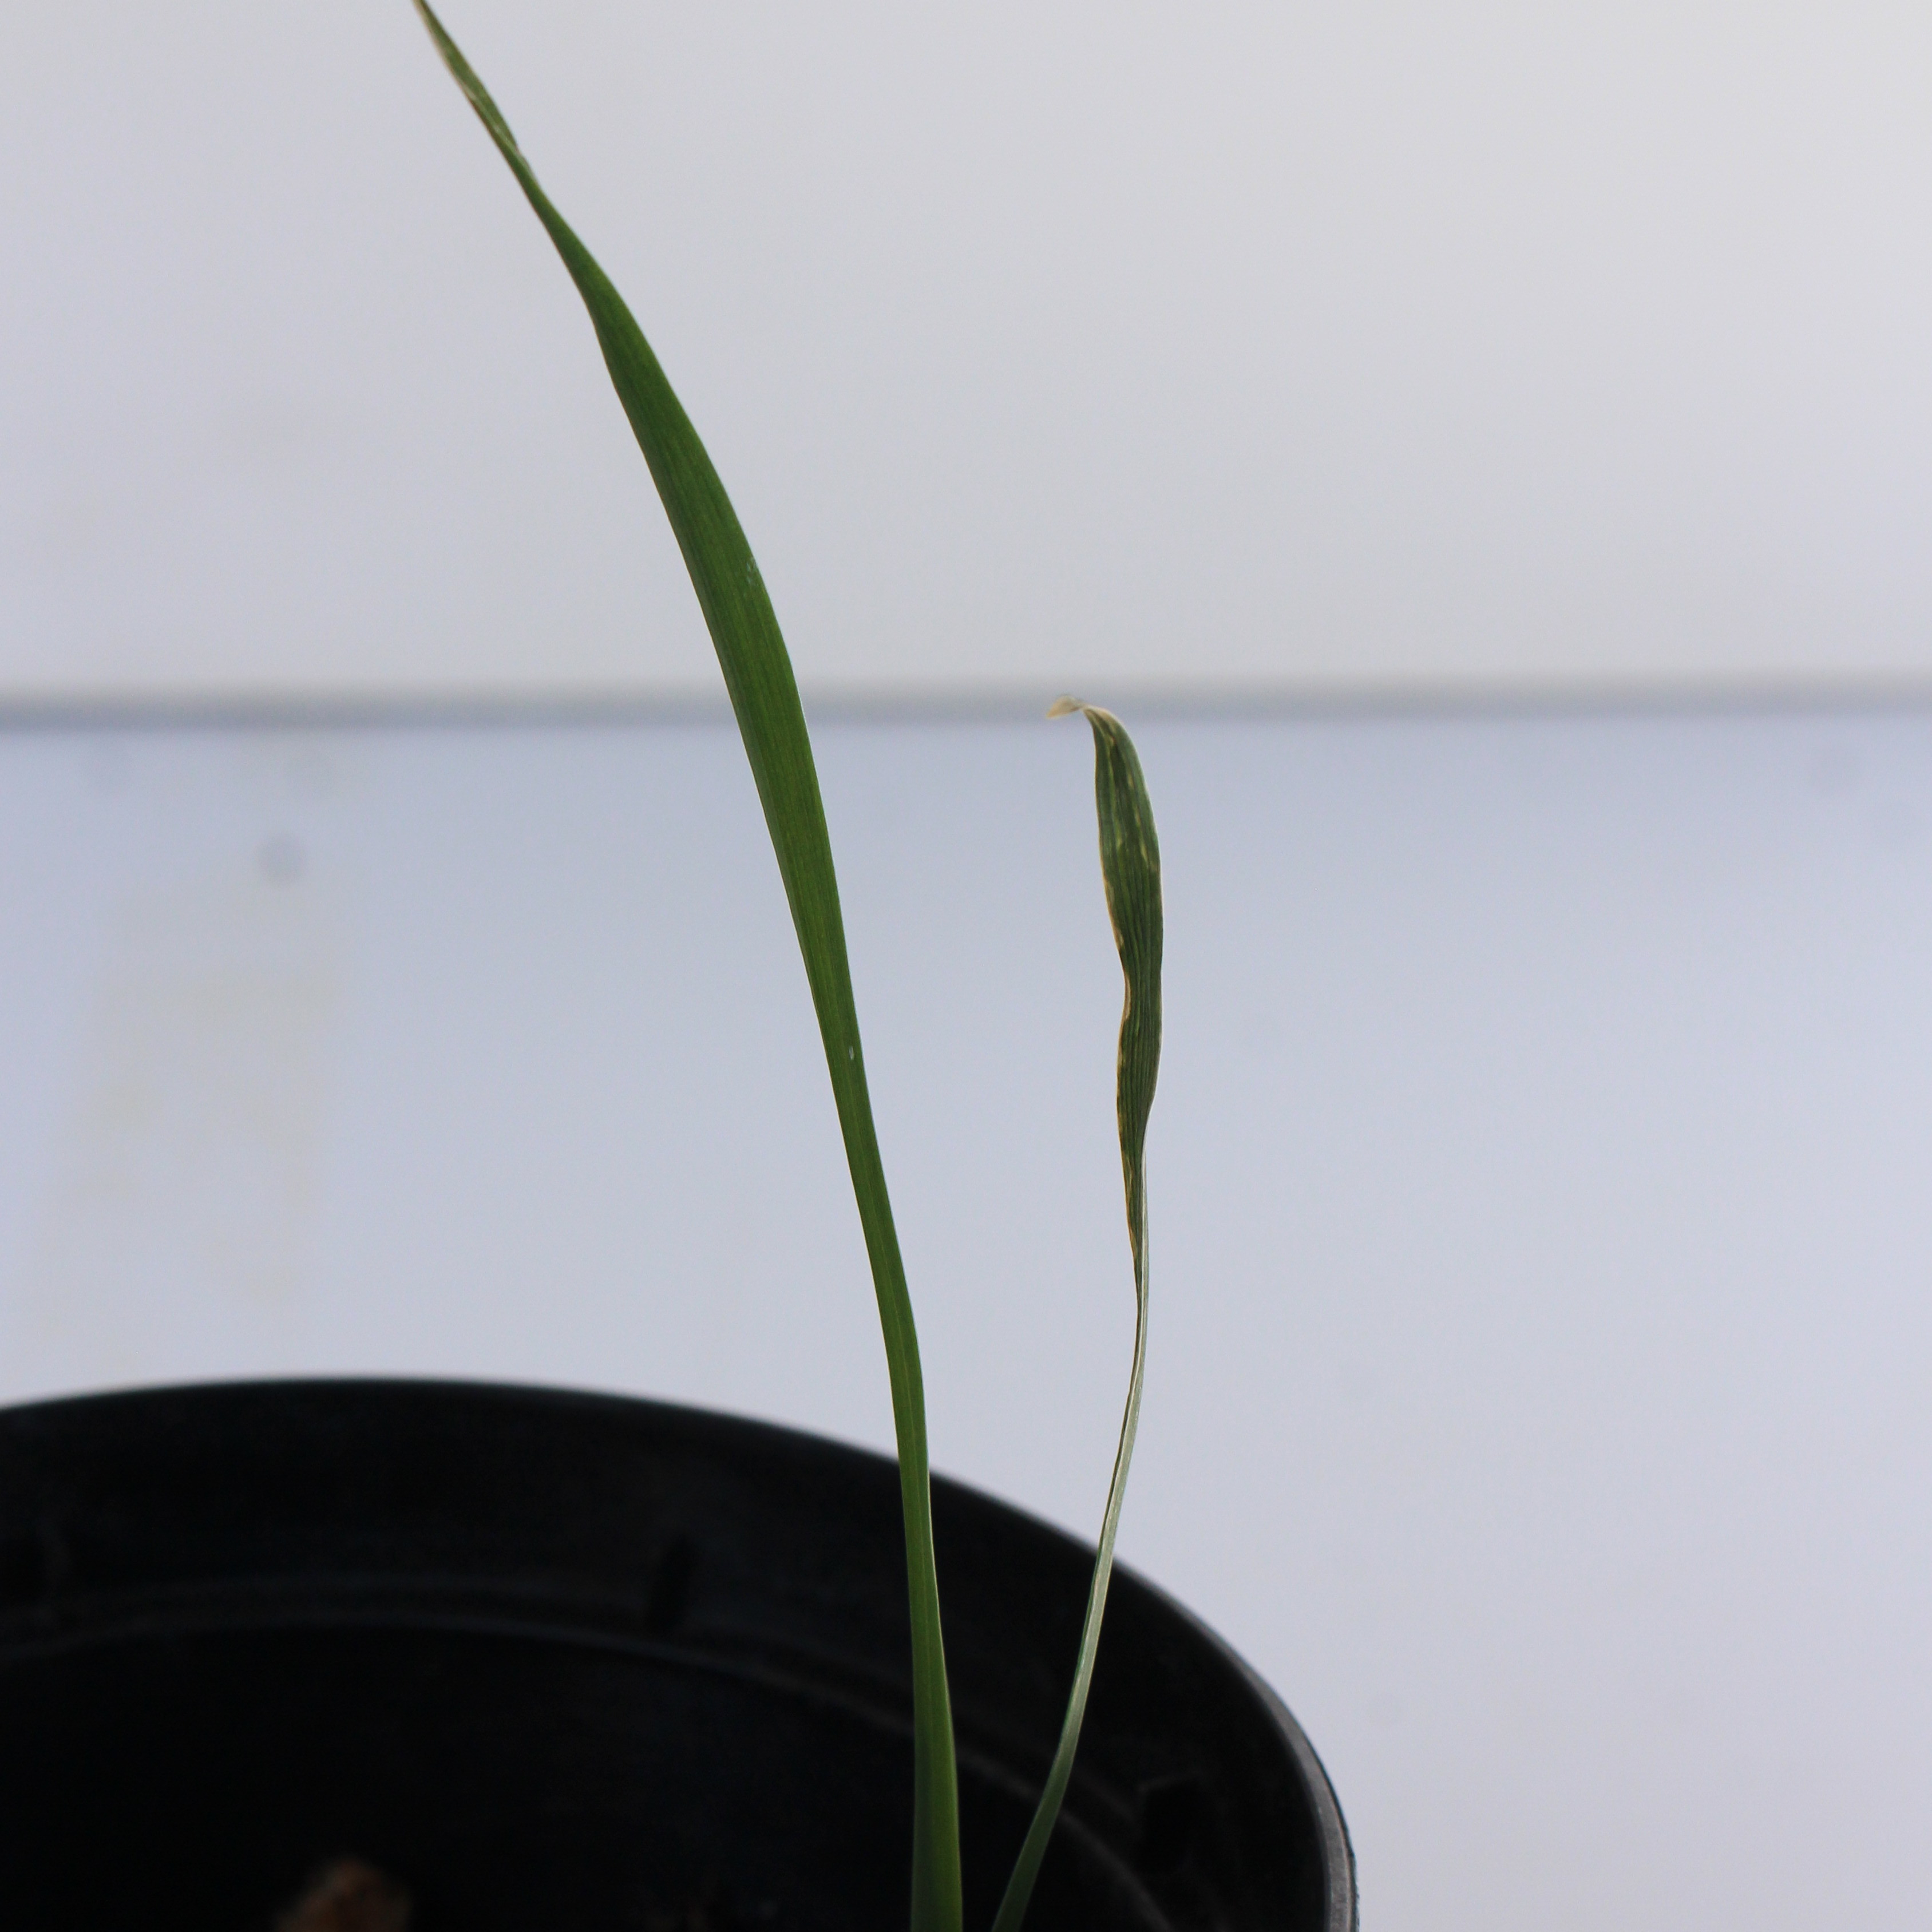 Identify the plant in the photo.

Avena sterilis
